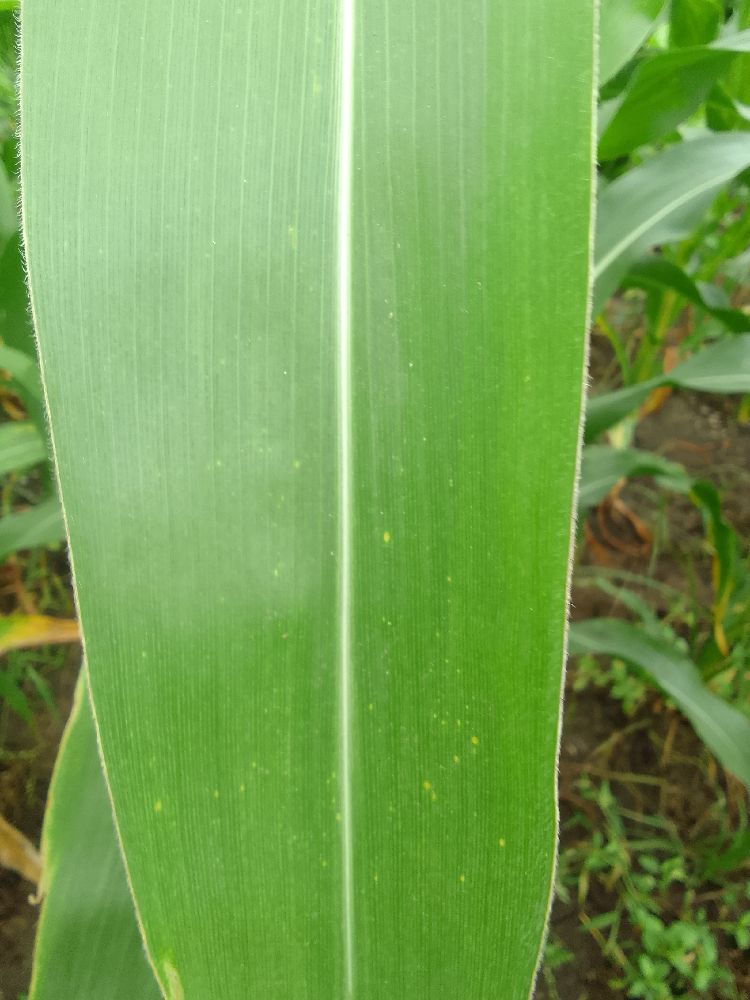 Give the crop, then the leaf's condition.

maize, healthy
